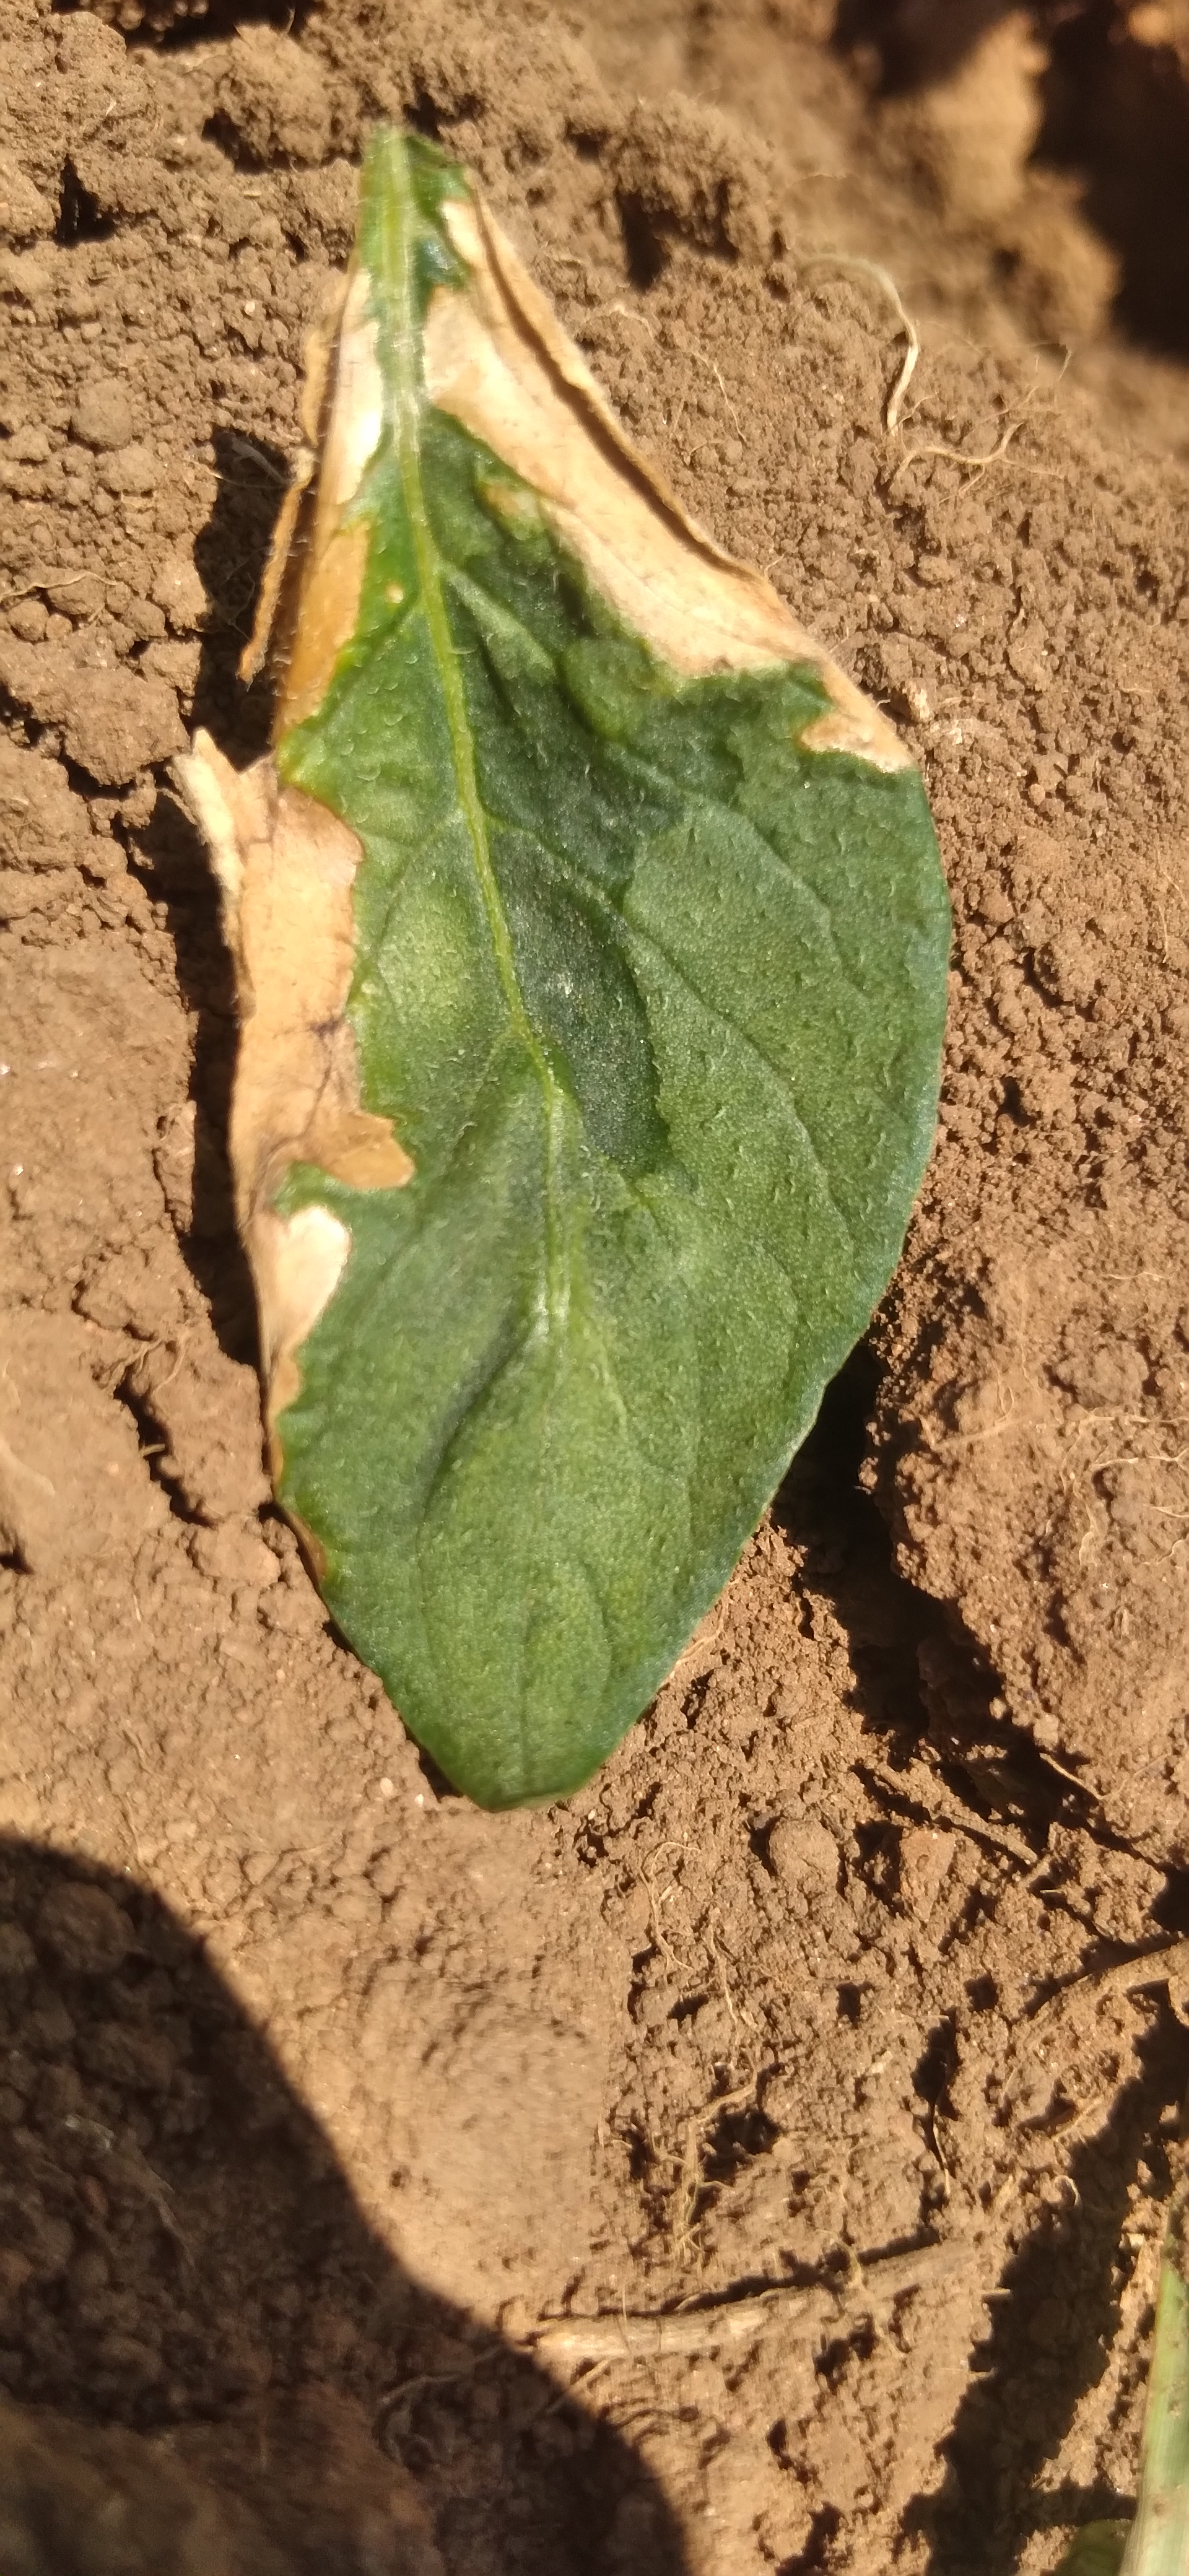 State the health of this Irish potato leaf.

early blight
